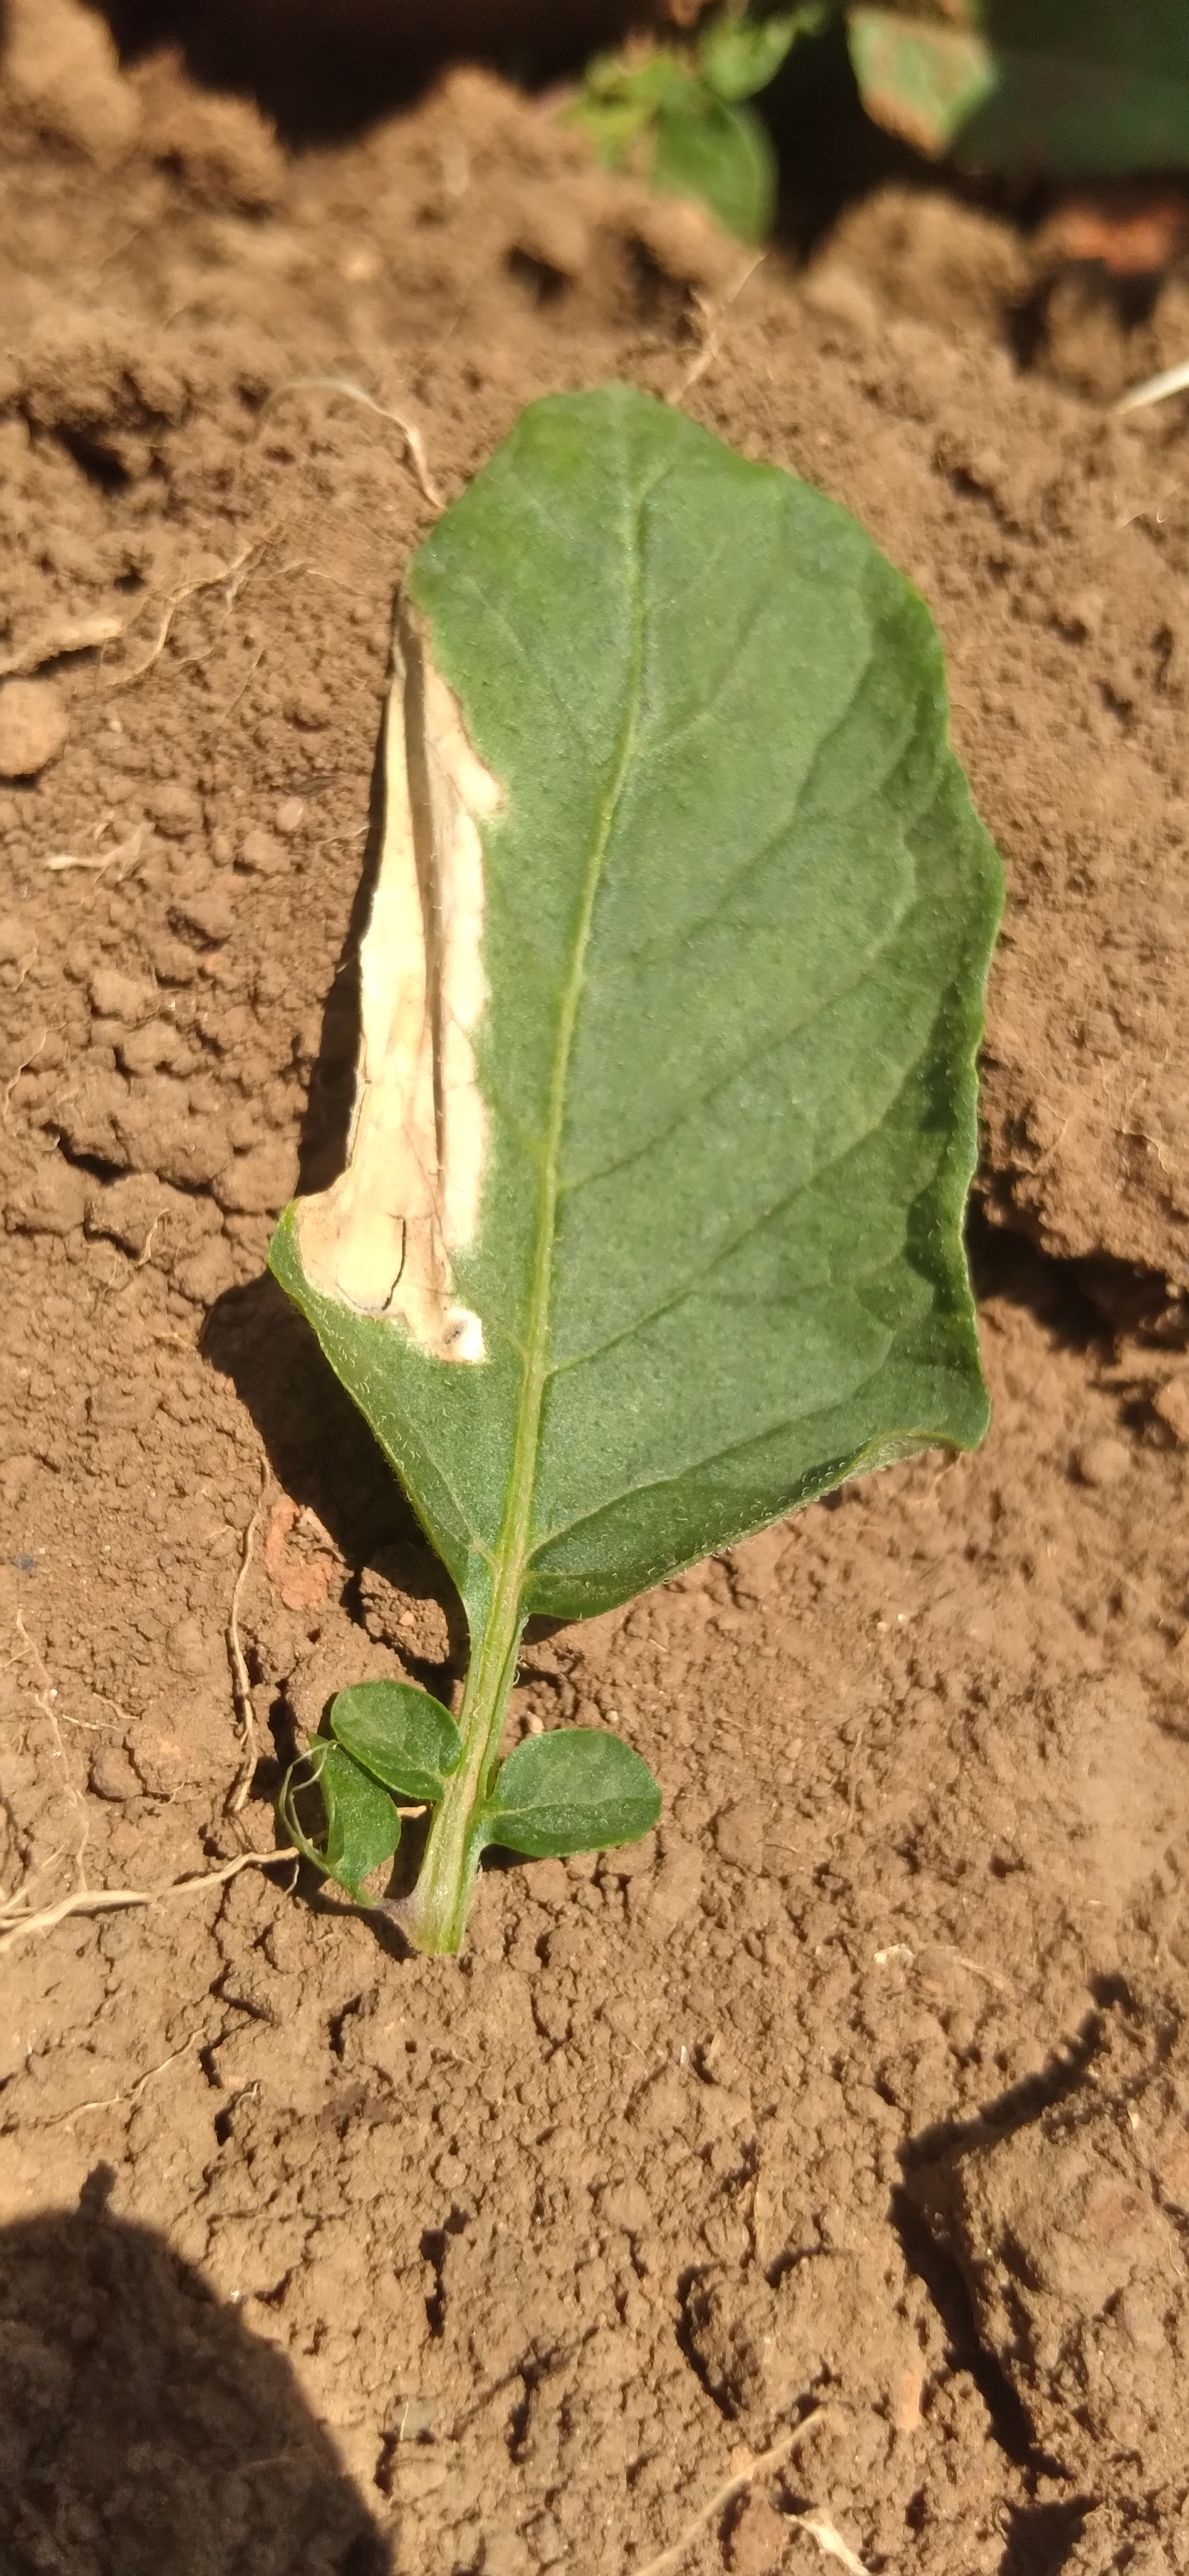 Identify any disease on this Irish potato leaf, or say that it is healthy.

early blight
